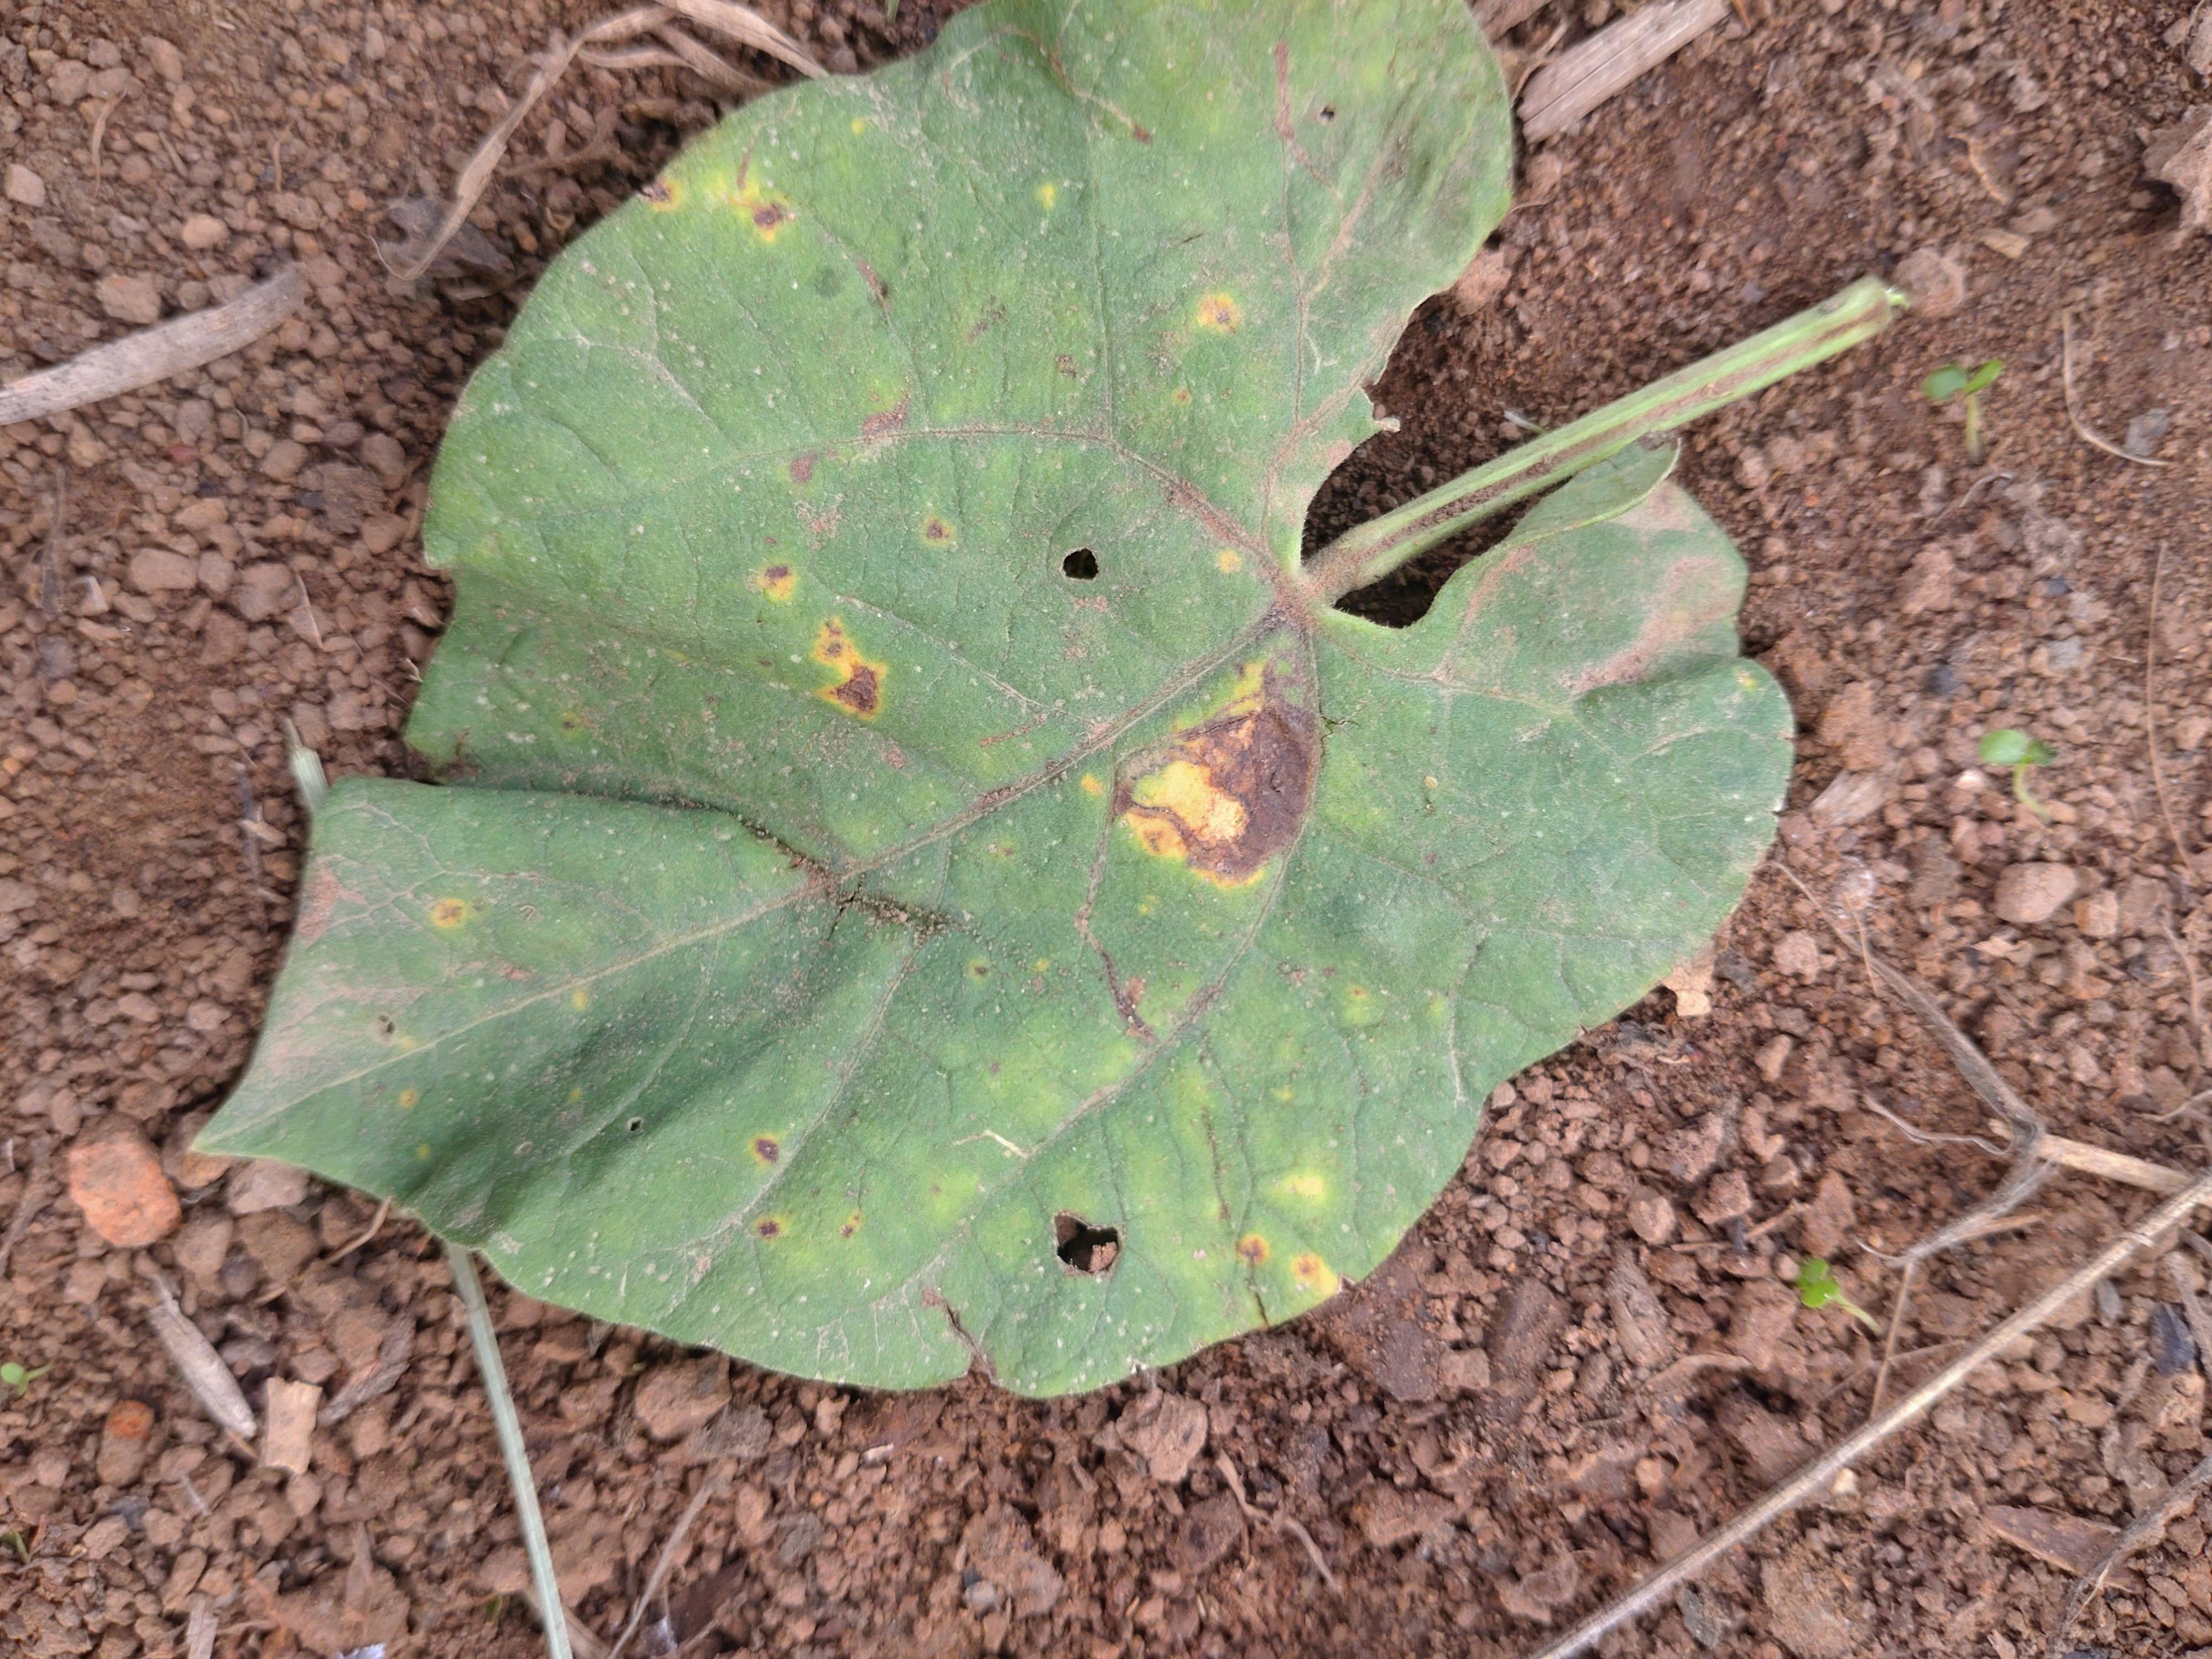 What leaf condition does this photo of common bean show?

rust
